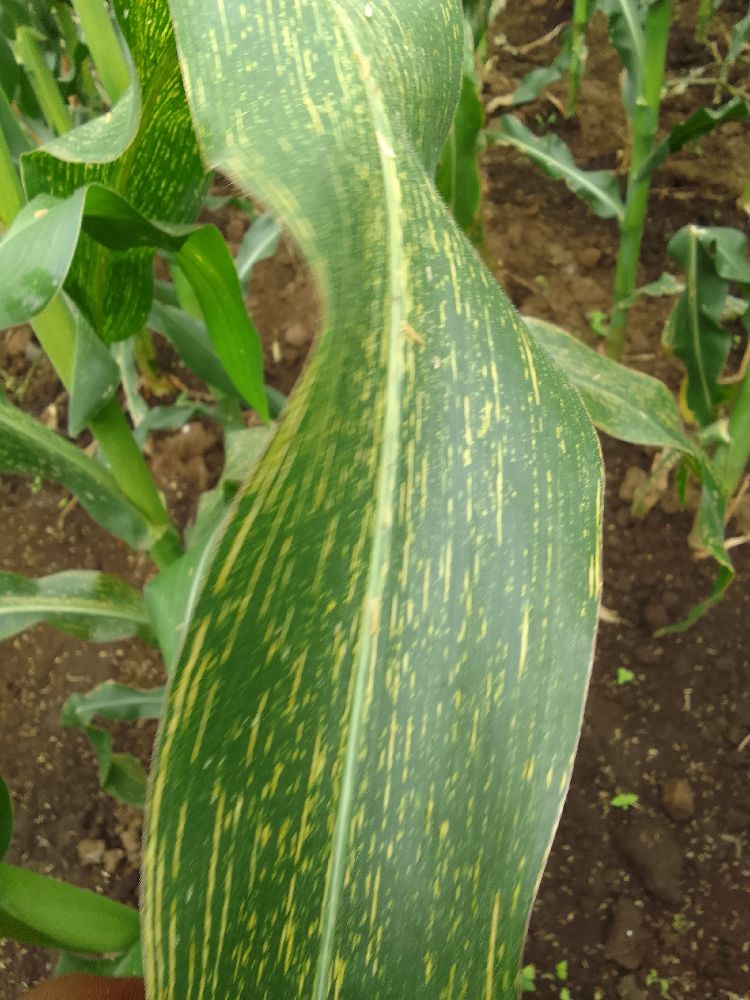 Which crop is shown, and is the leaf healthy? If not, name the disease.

maize, maize streak virus
